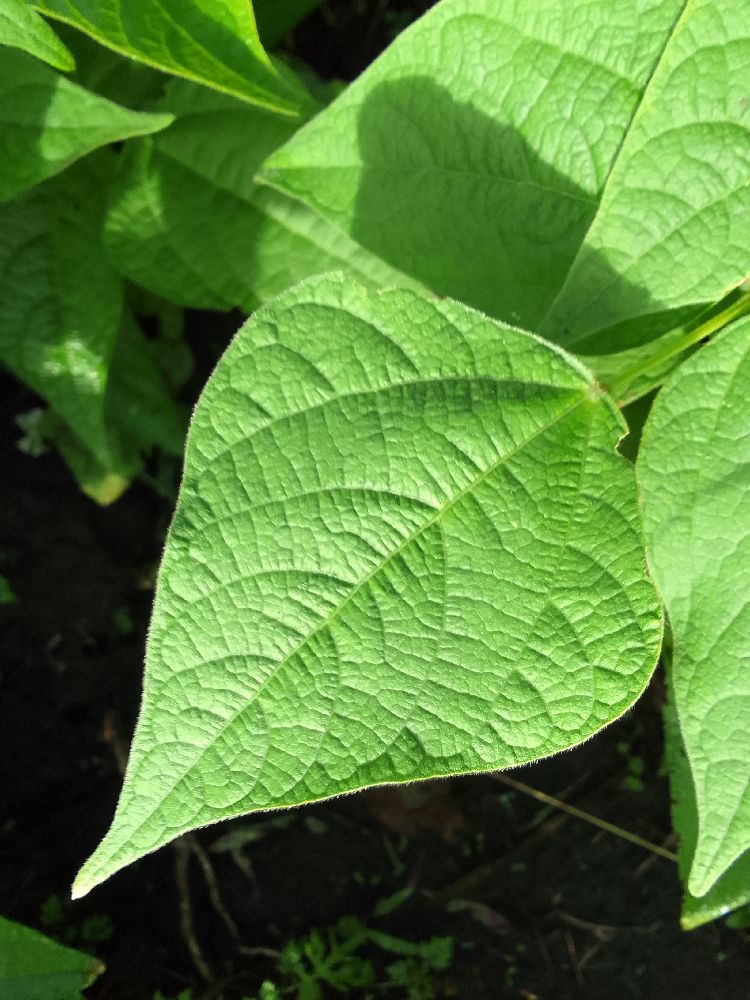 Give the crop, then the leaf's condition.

common bean, healthy
